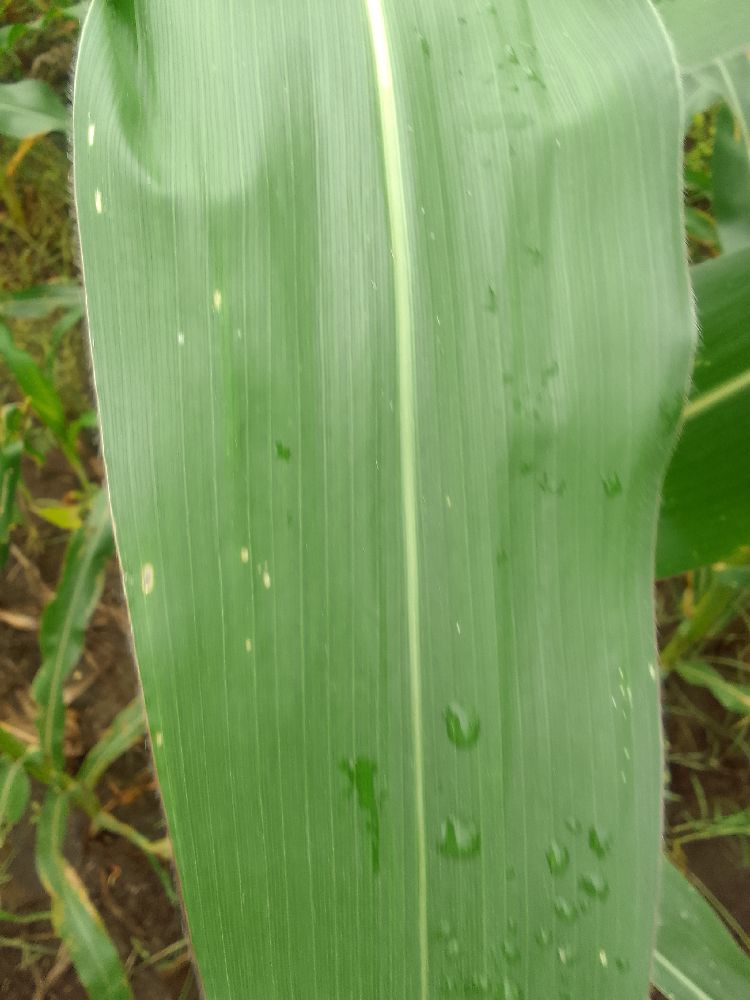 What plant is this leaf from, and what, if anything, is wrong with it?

maize, healthy
